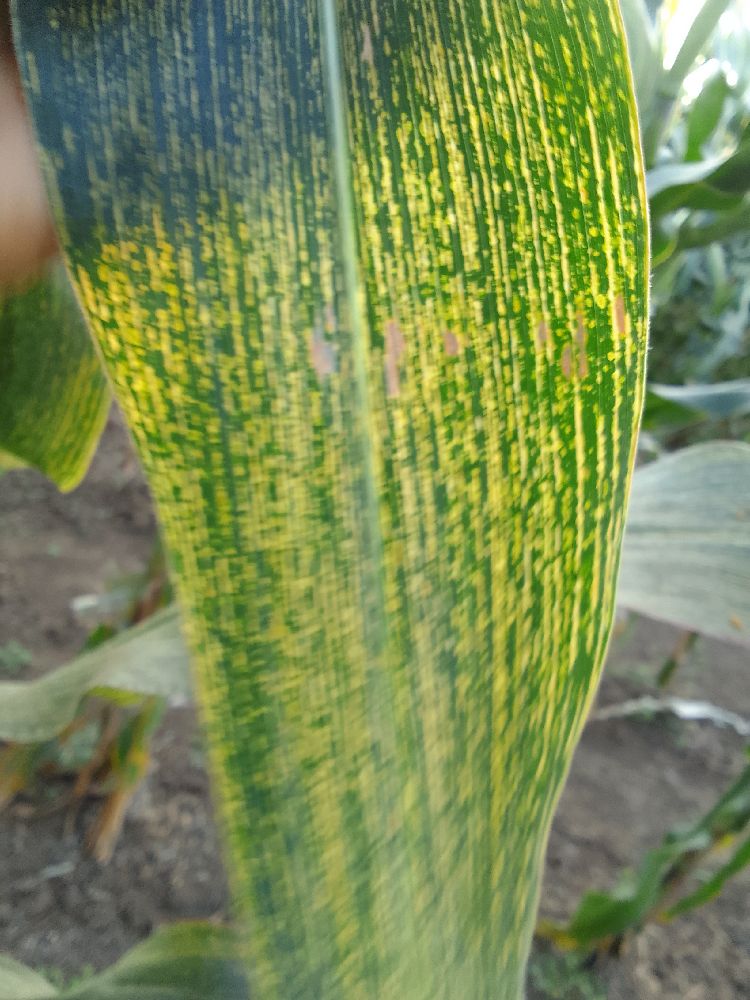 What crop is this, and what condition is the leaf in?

maize, maize streak virus
